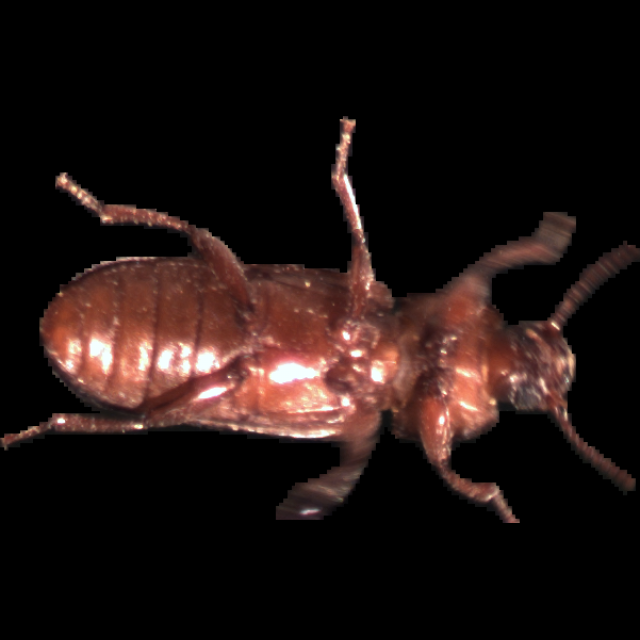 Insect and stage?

mealworm beetle
